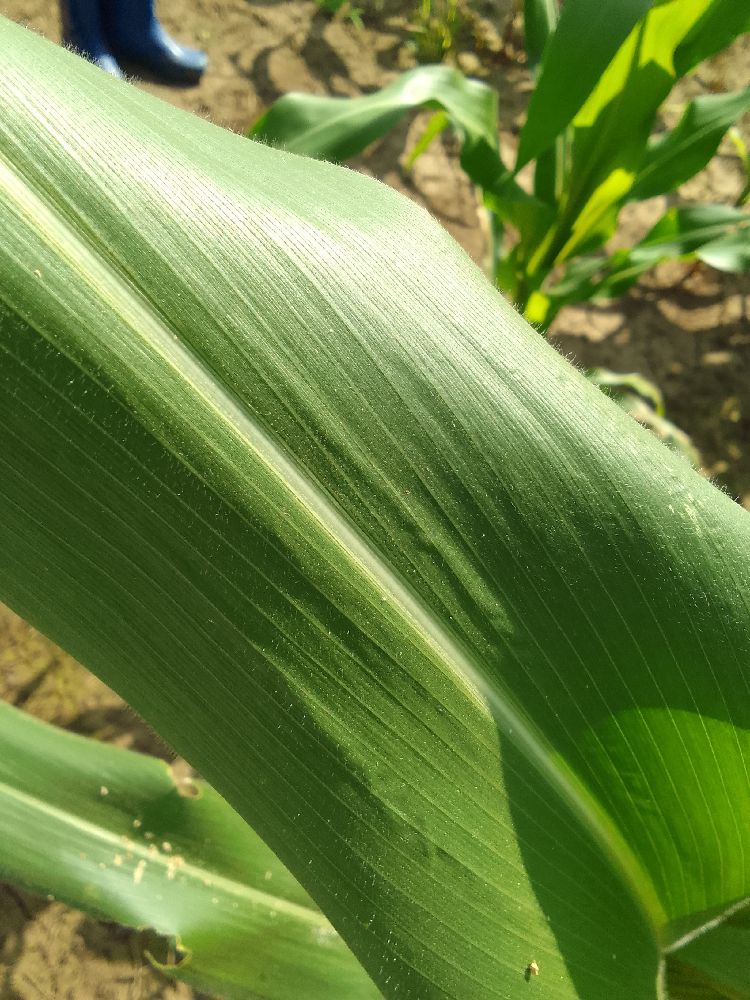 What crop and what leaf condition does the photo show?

maize, healthy
